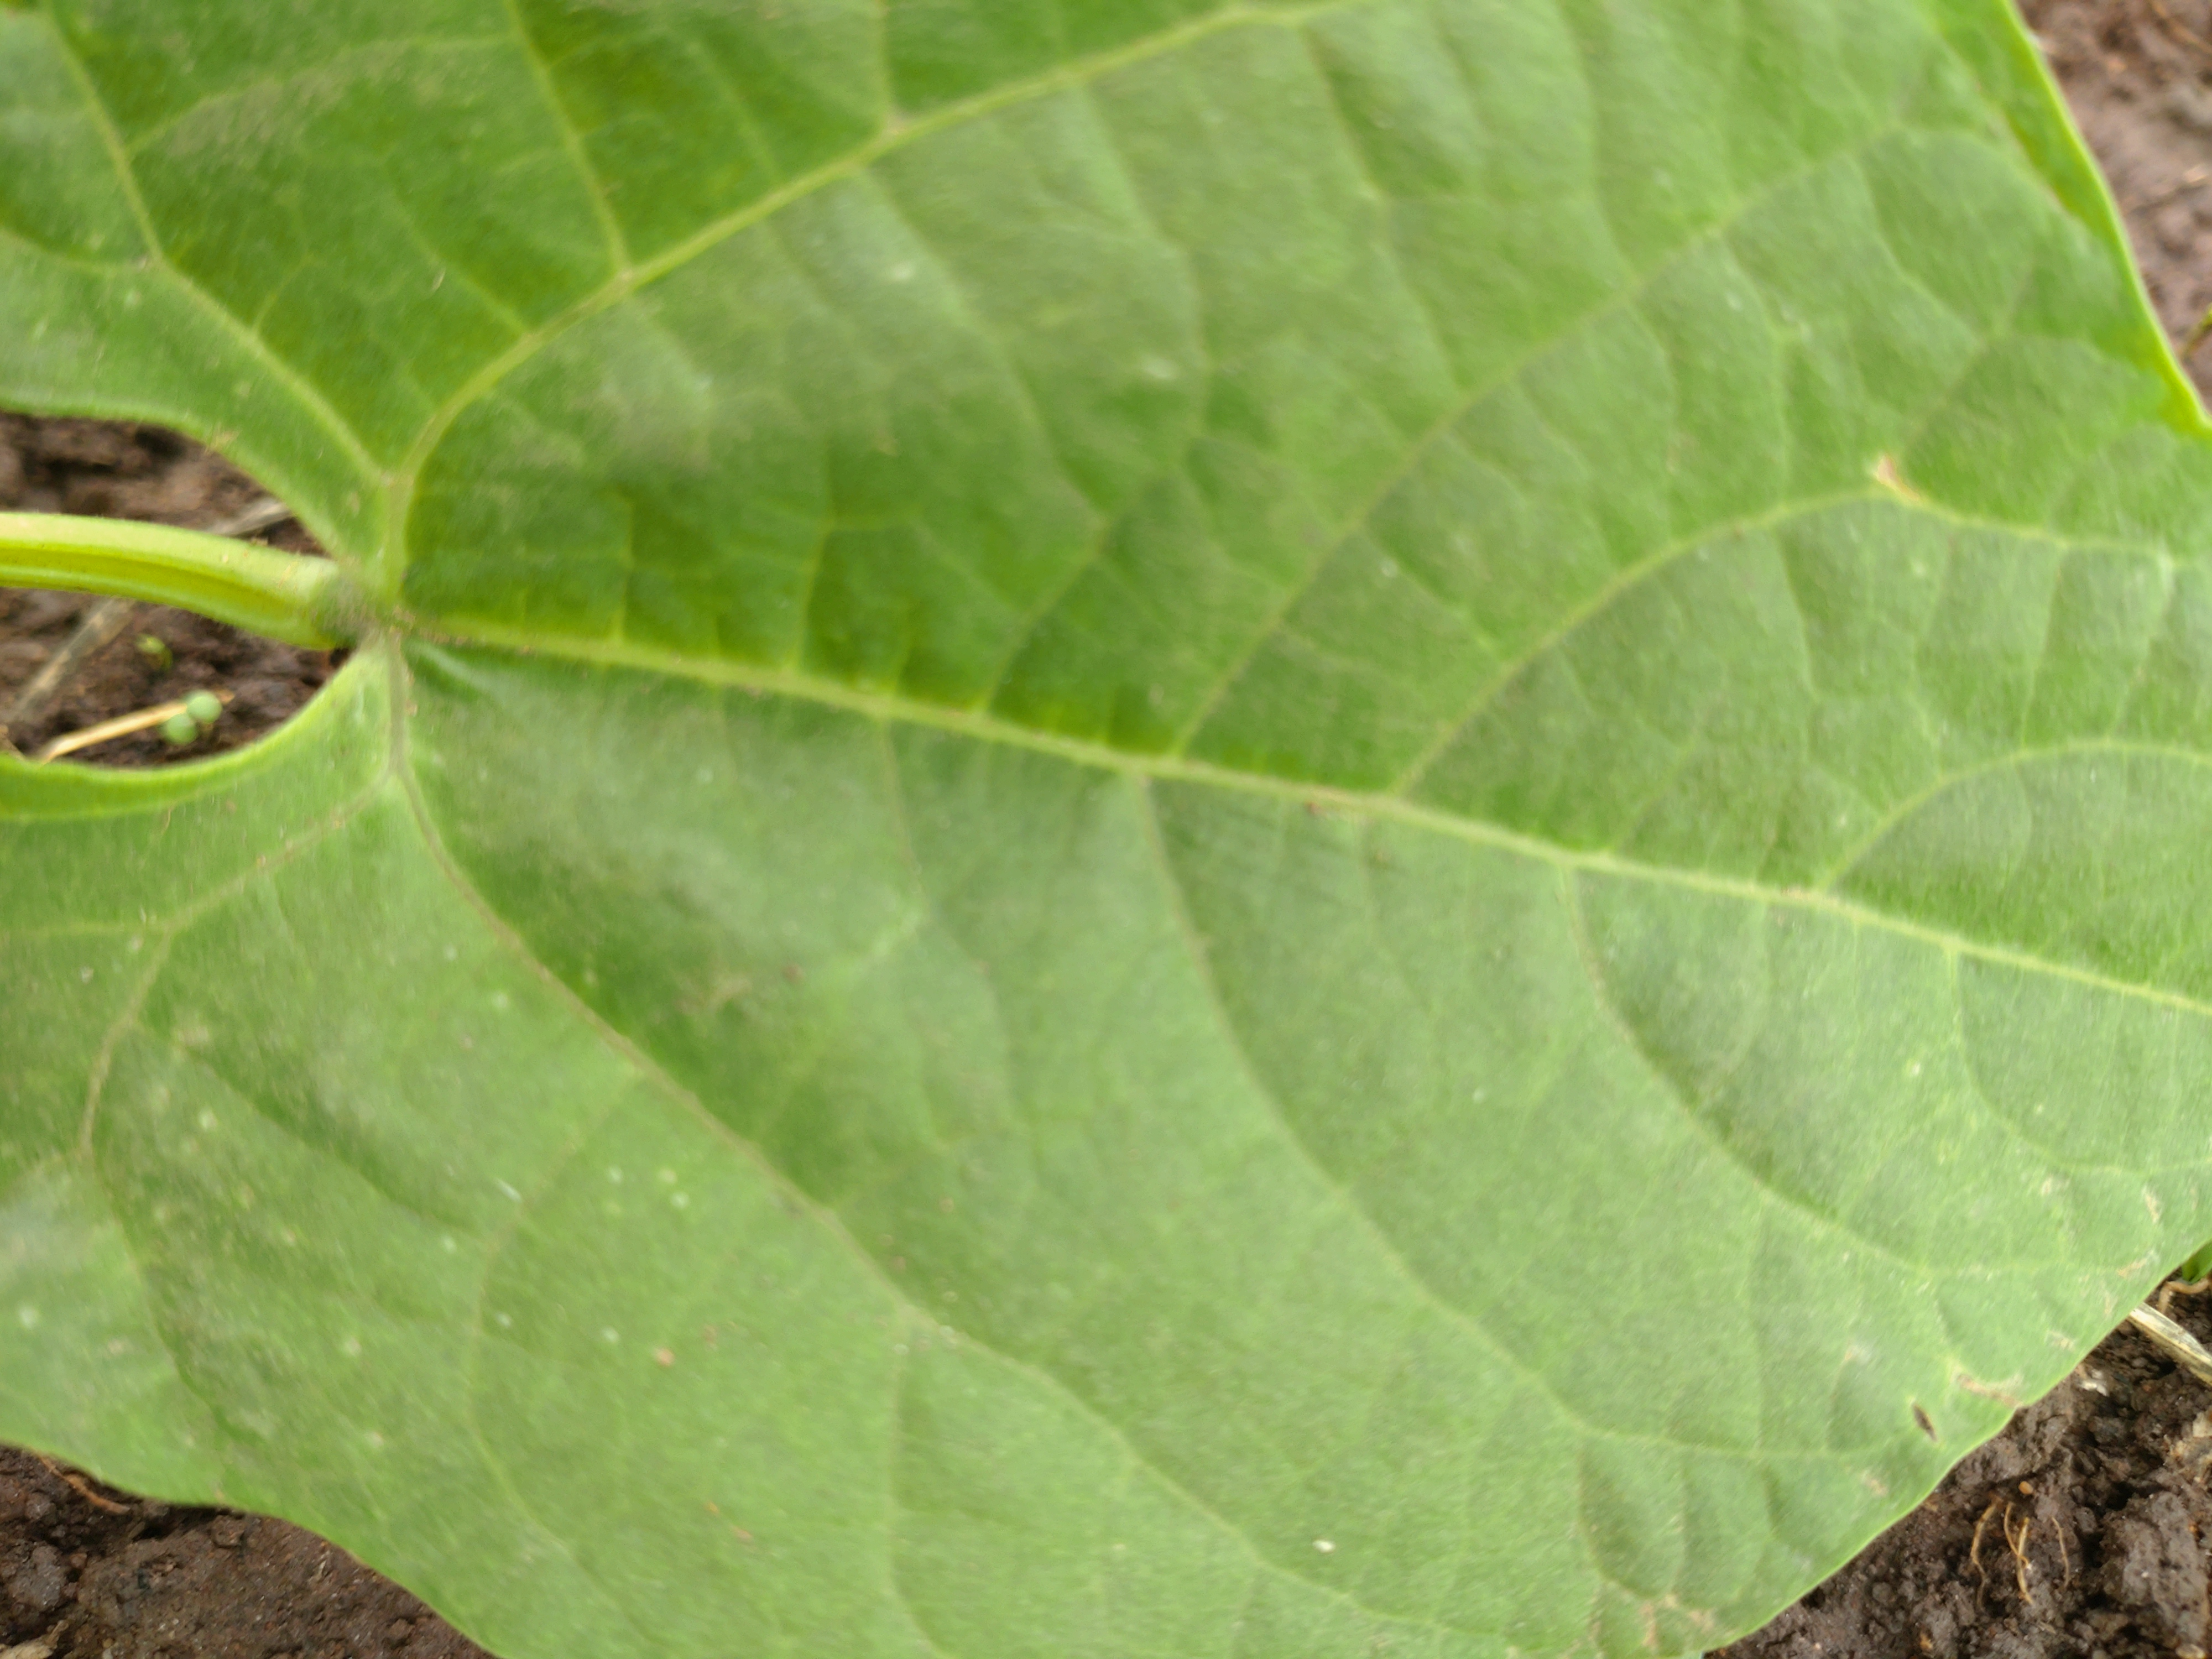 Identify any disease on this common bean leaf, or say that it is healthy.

healthy
